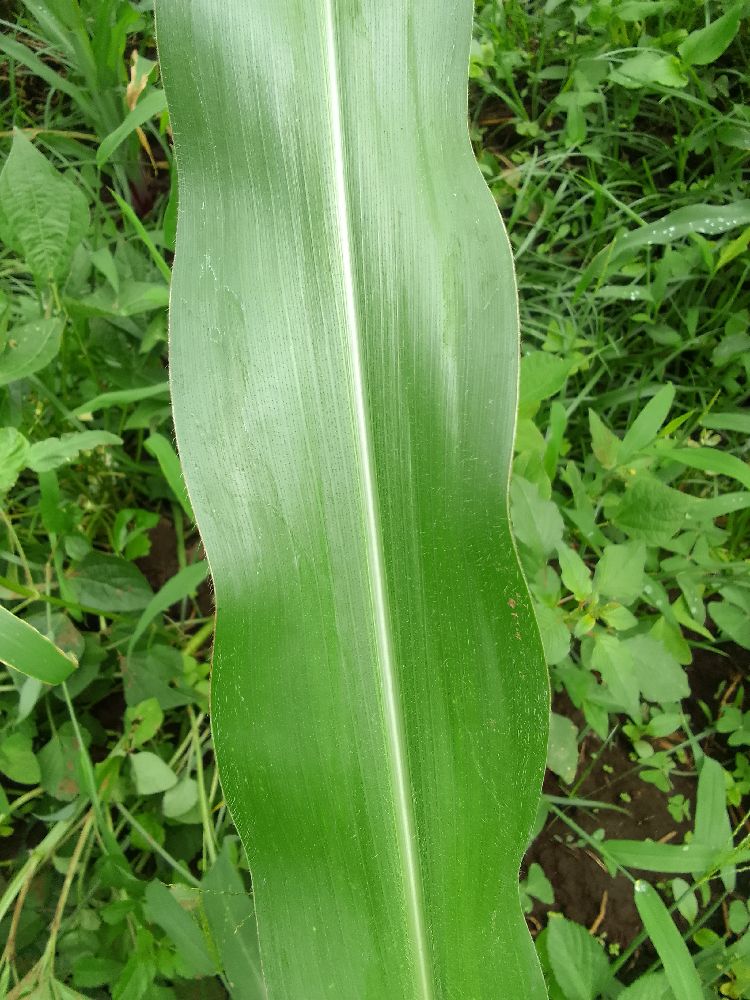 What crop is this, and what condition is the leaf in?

maize, healthy
